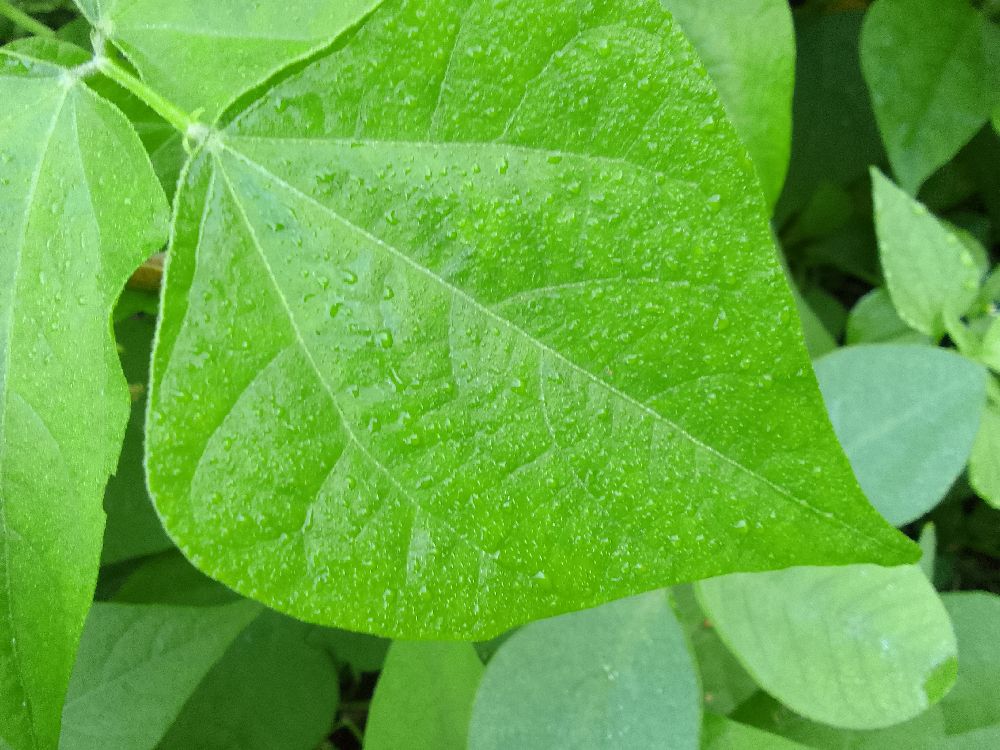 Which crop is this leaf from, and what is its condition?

common bean, healthy
